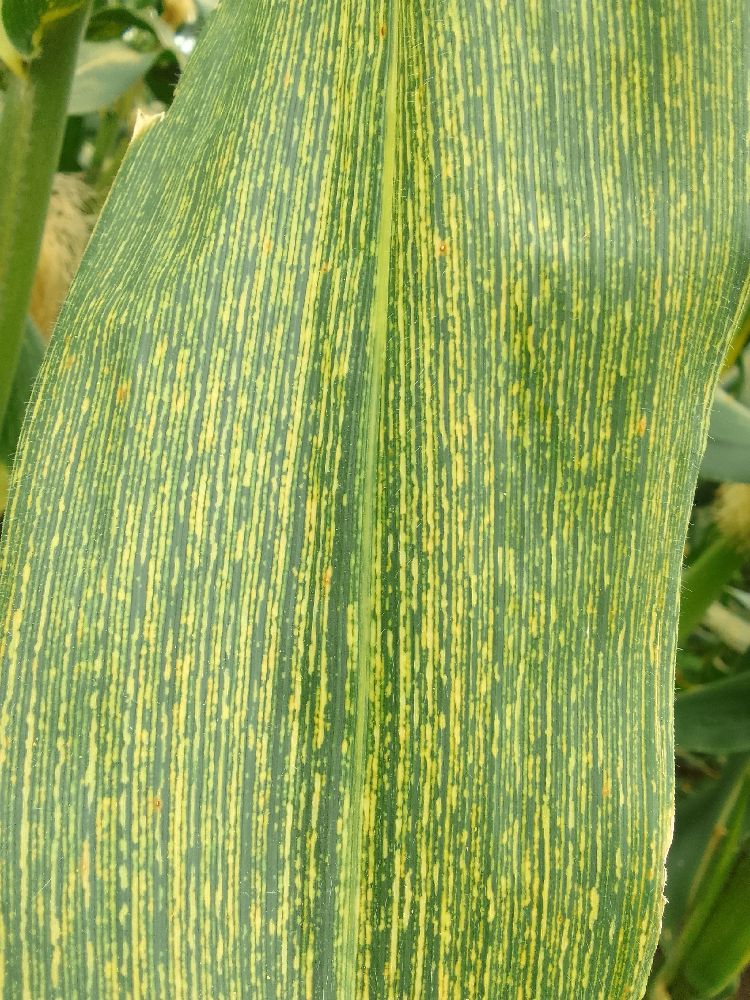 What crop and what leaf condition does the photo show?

maize, maize streak virus
